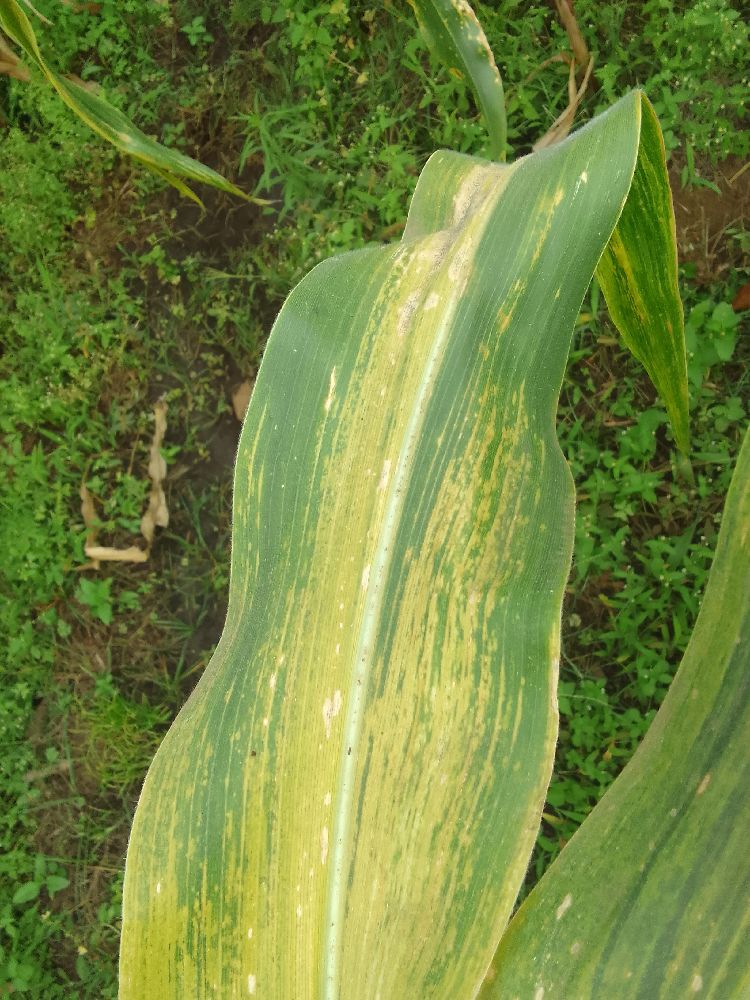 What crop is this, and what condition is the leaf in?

maize, maize lethal necrosis
